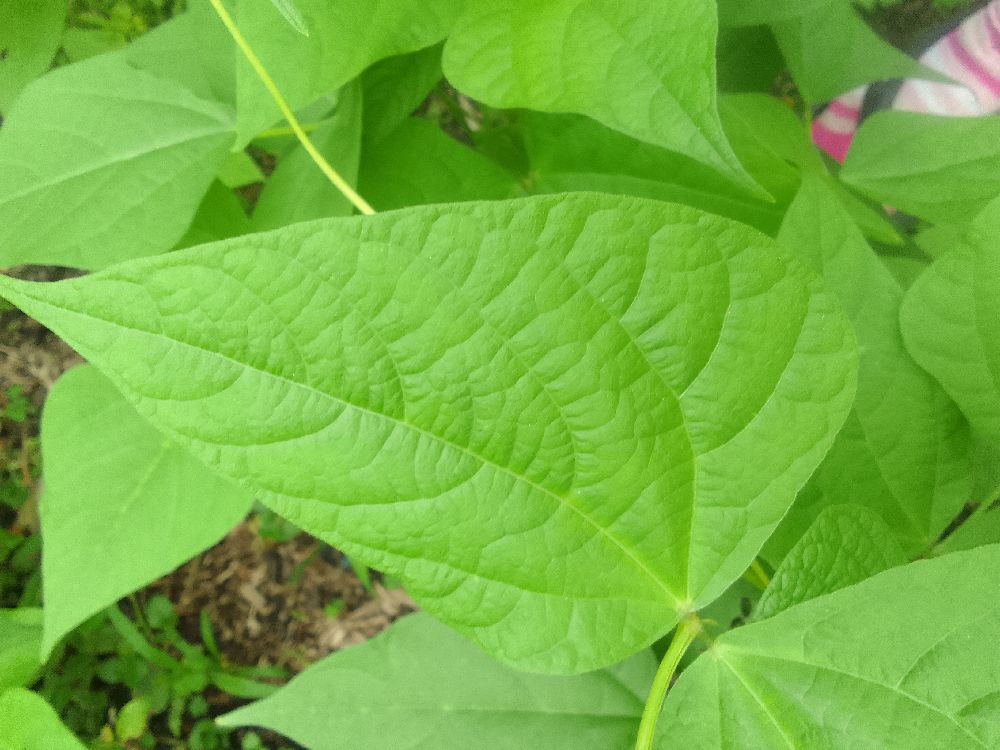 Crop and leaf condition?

common bean, healthy
